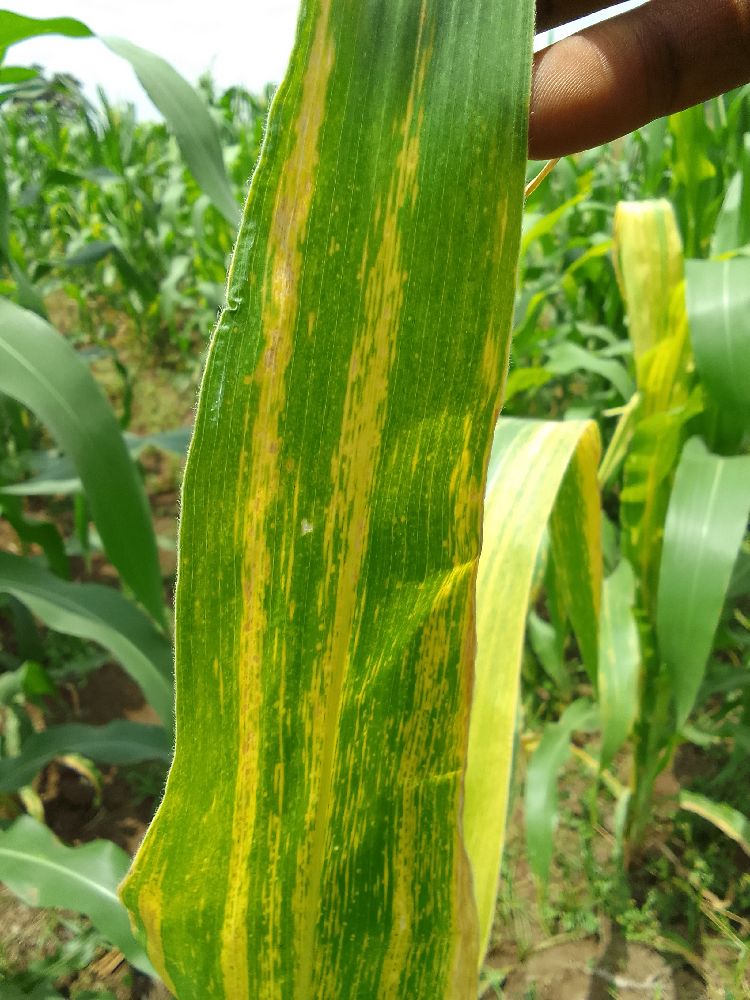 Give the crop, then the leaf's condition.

maize, maize lethal necrosis
